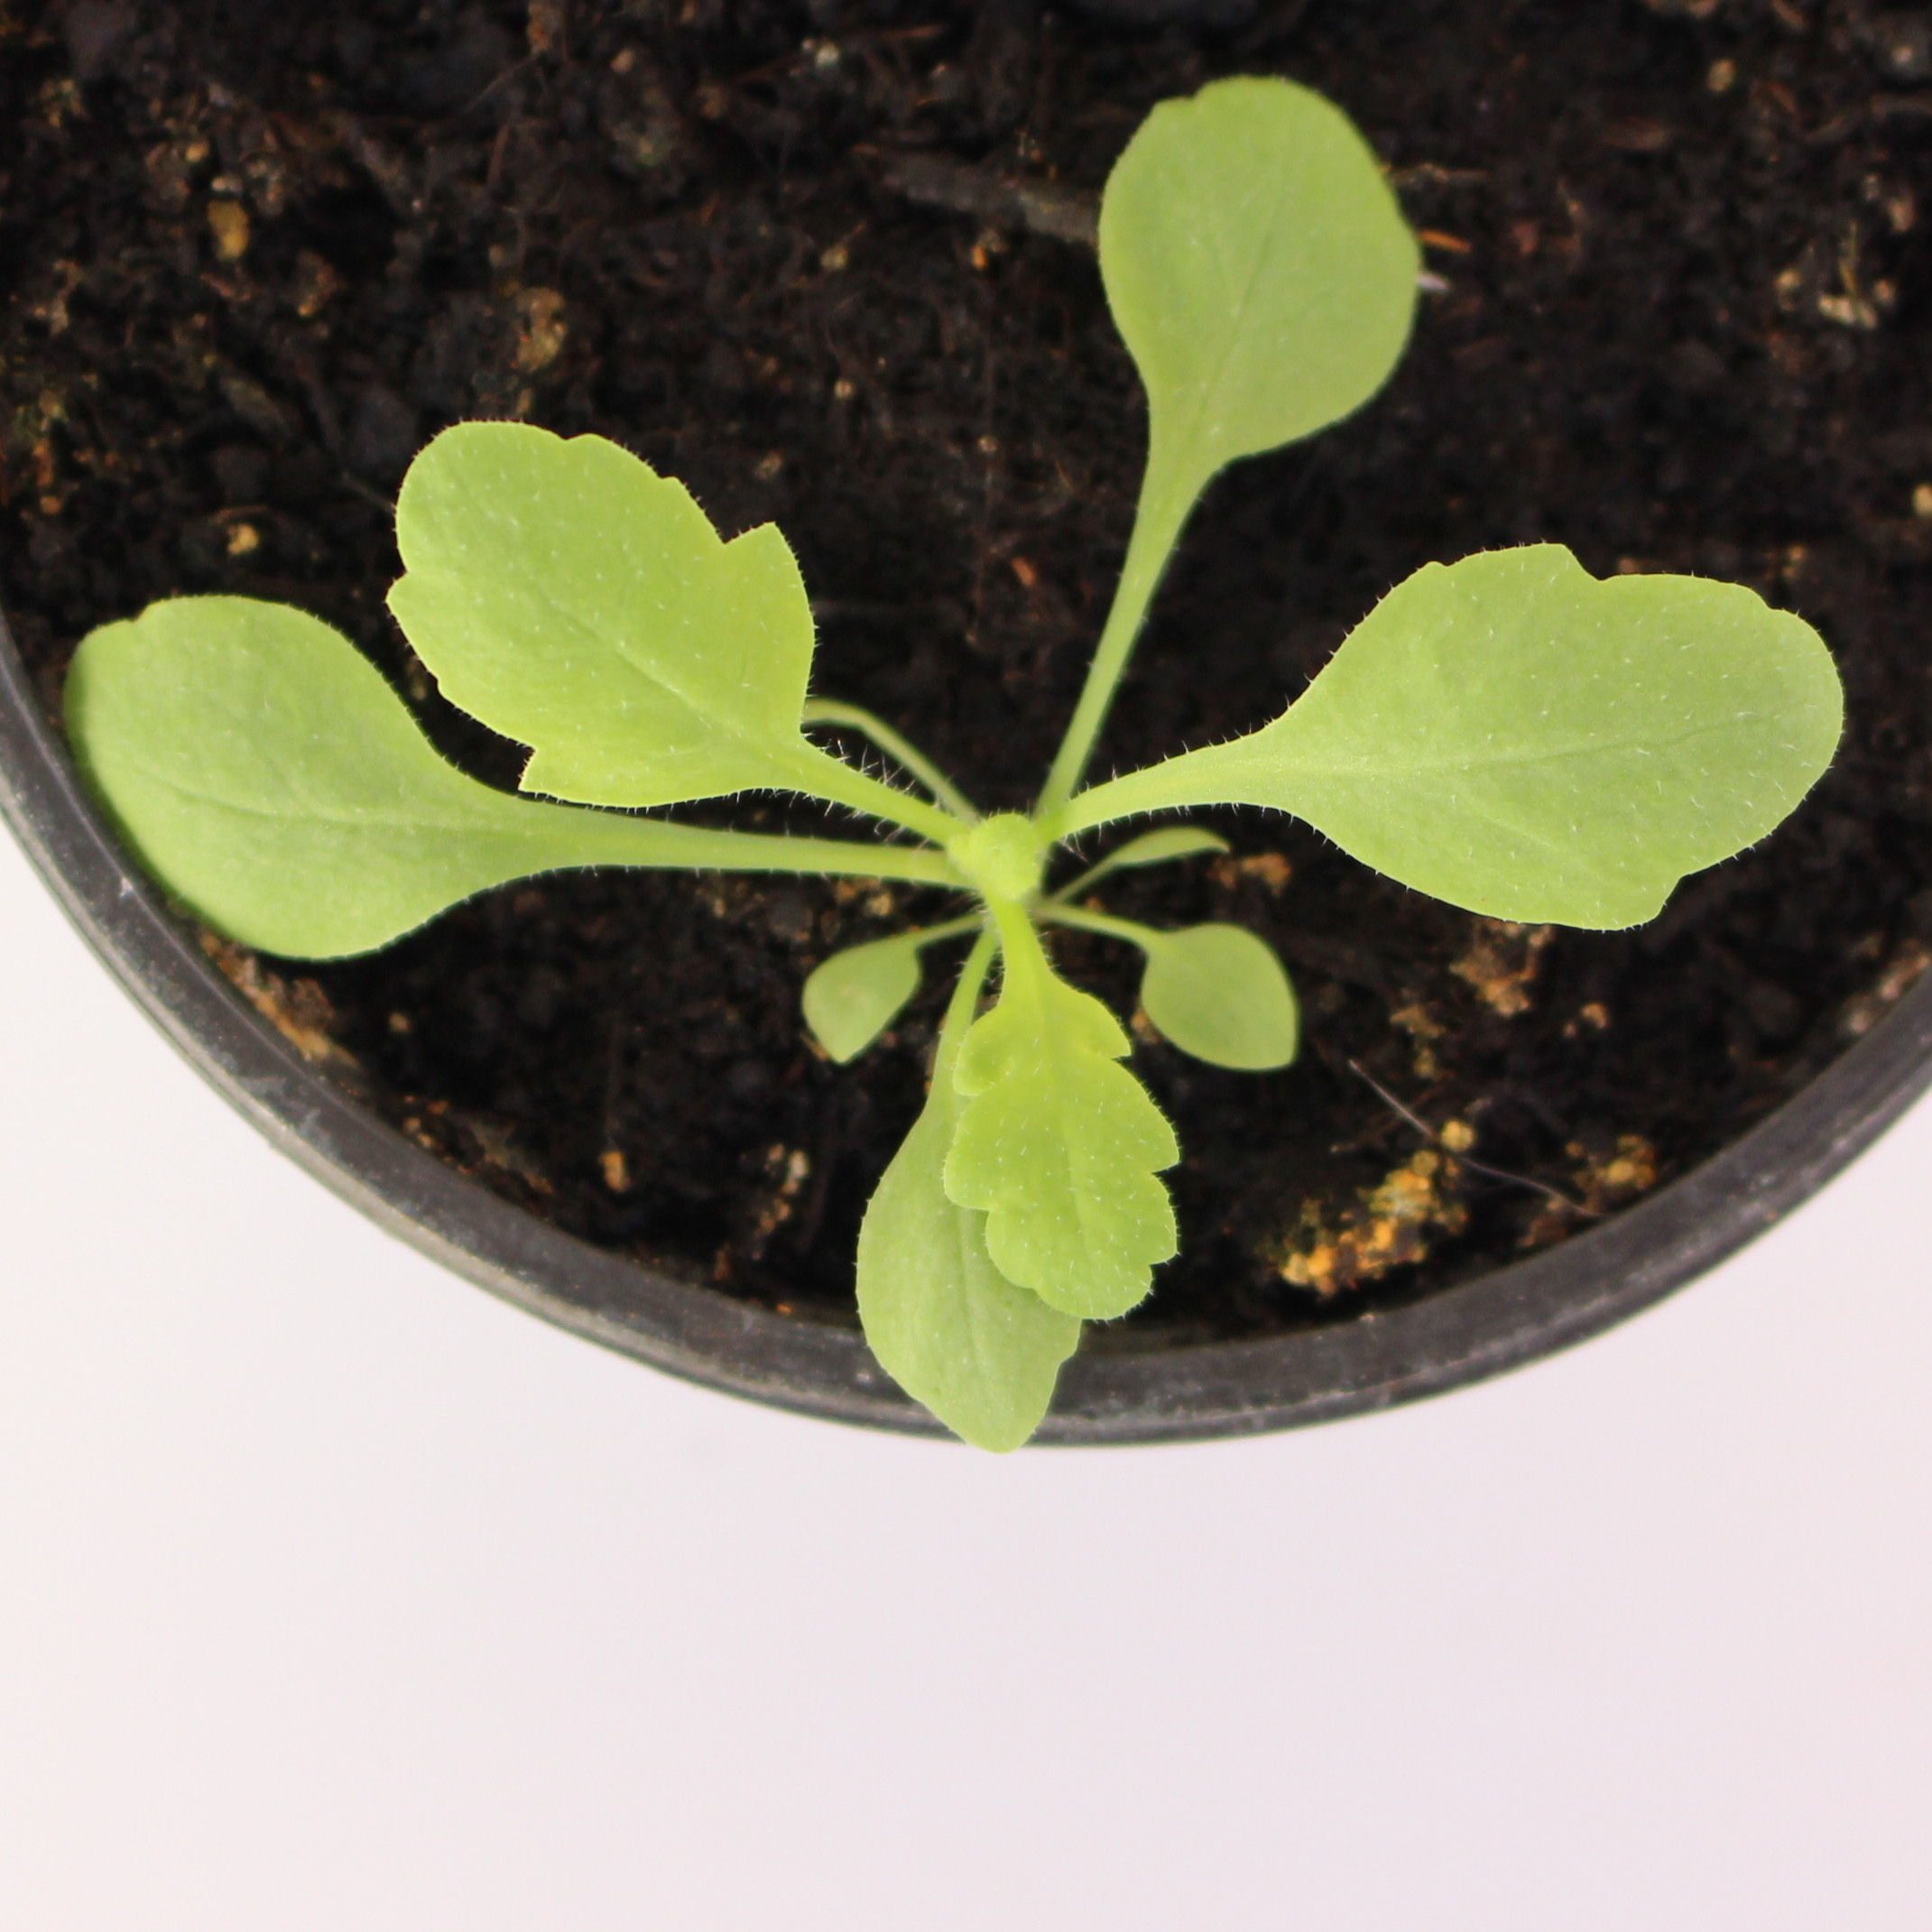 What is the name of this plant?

Papaver rhoeas
